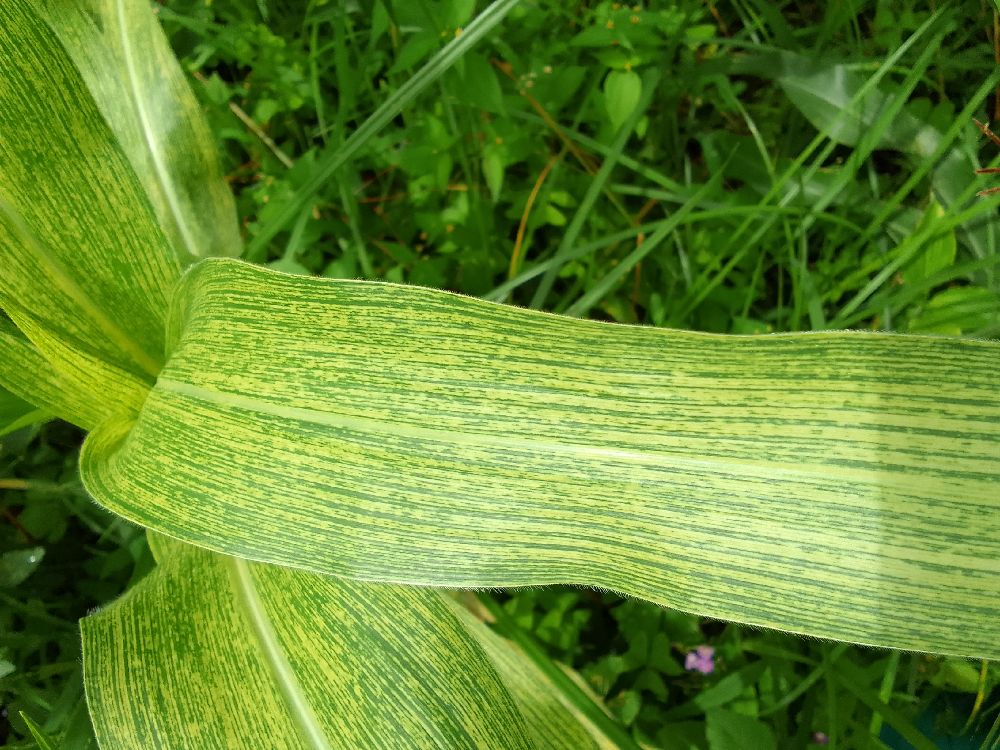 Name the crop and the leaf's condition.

maize, maize streak virus
